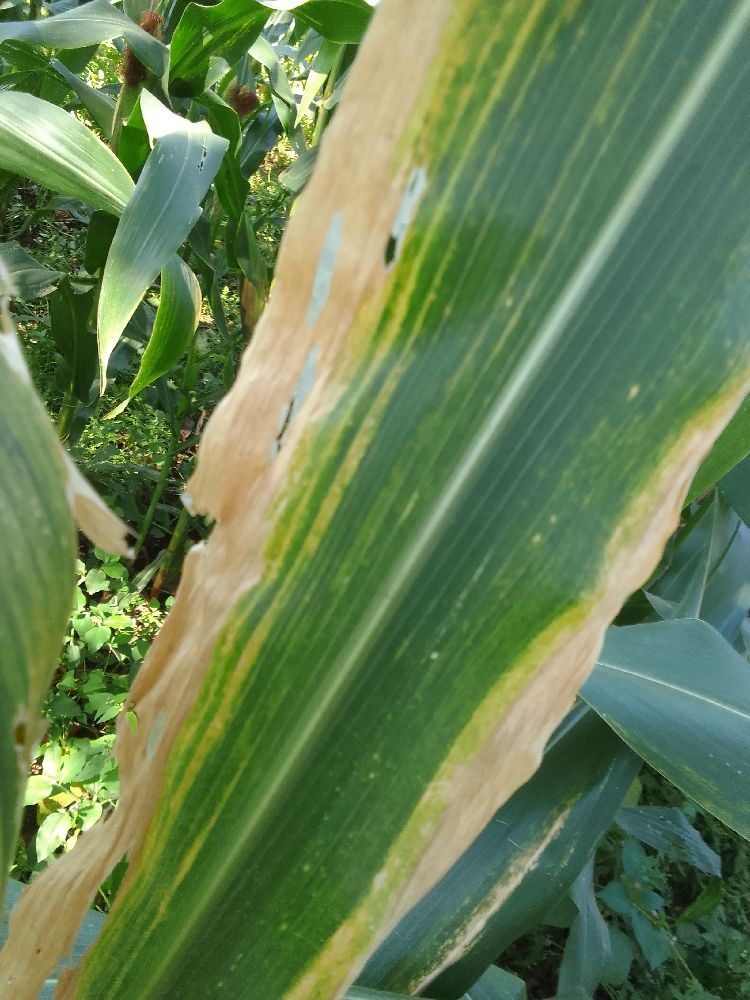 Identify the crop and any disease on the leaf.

maize, maize lethal necrosis
